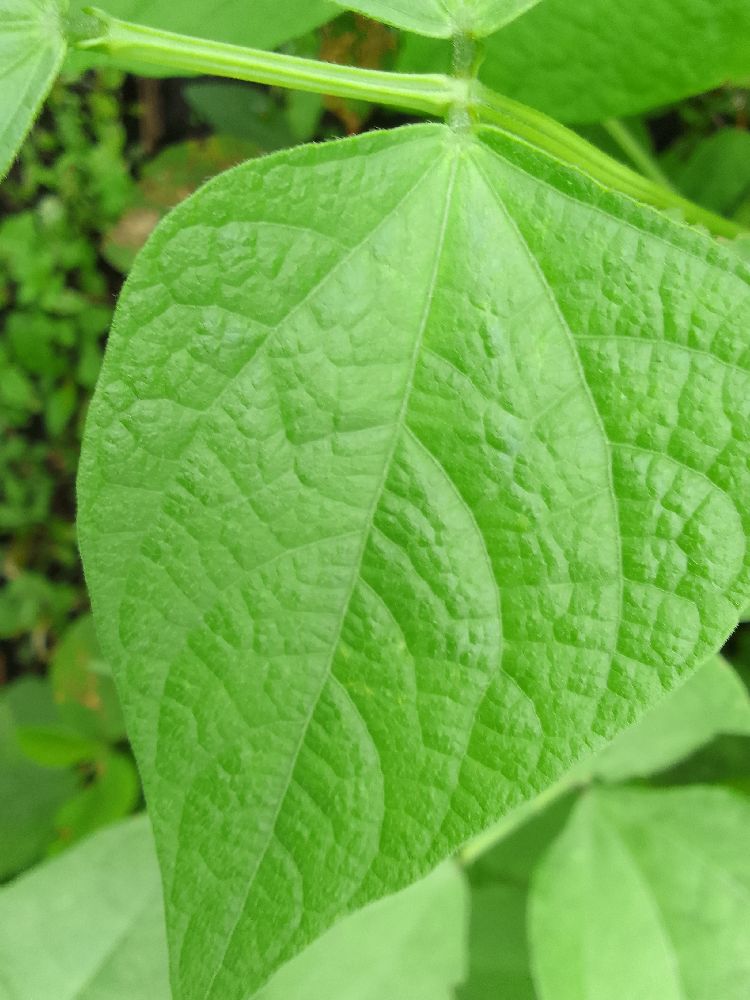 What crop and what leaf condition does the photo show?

common bean, healthy
